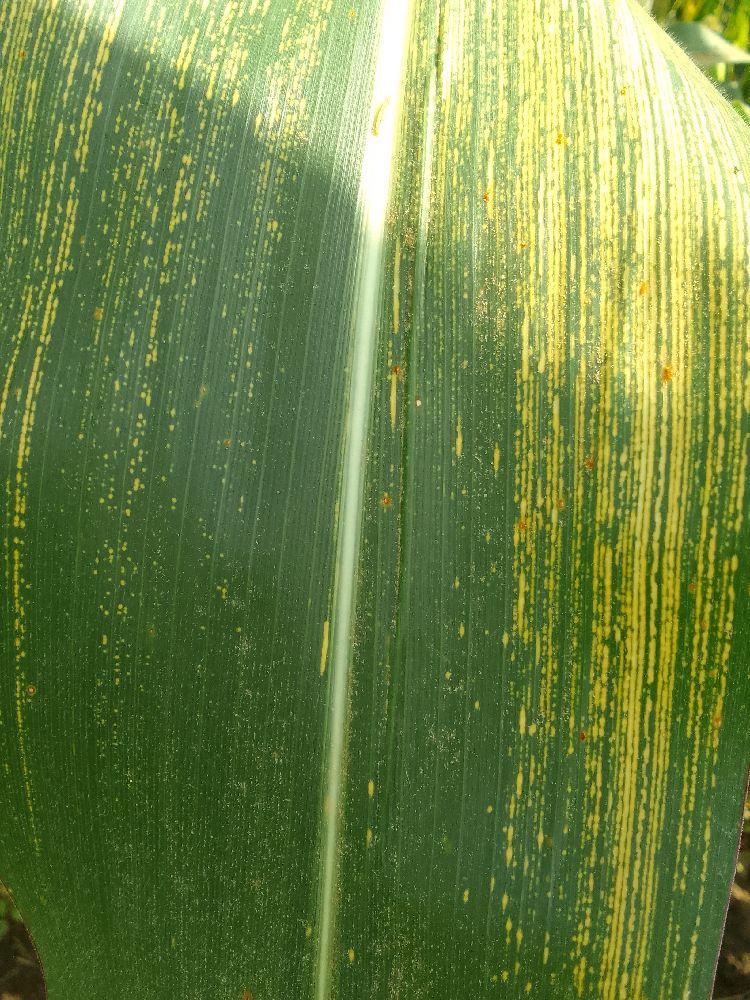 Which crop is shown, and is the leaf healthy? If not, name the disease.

maize, maize streak virus
